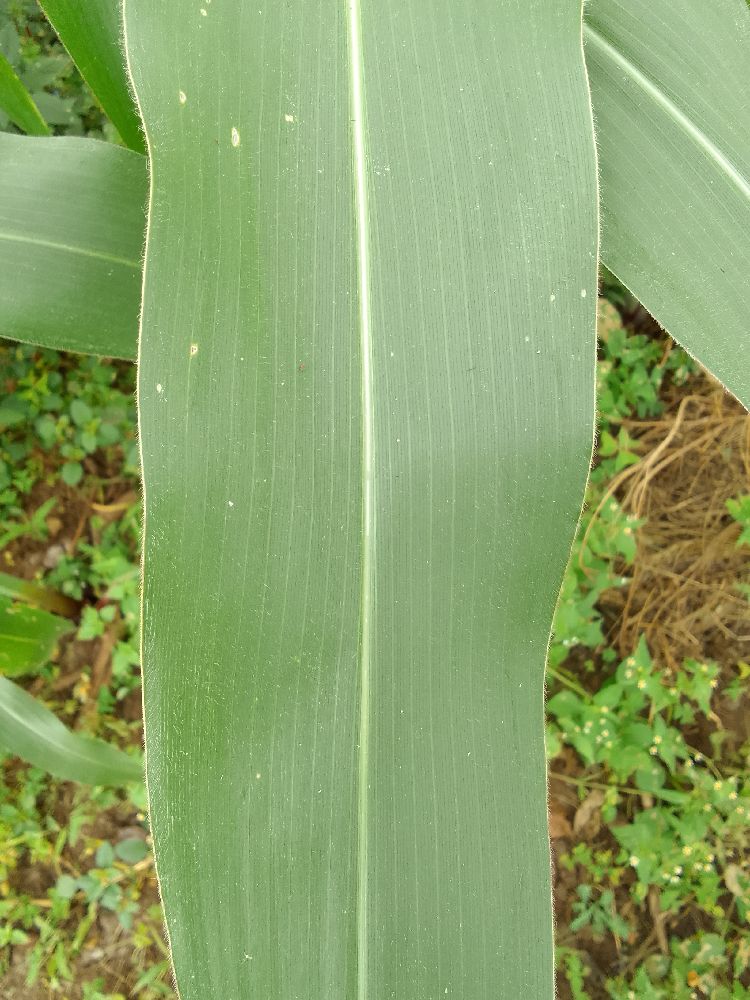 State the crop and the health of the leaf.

maize, healthy
